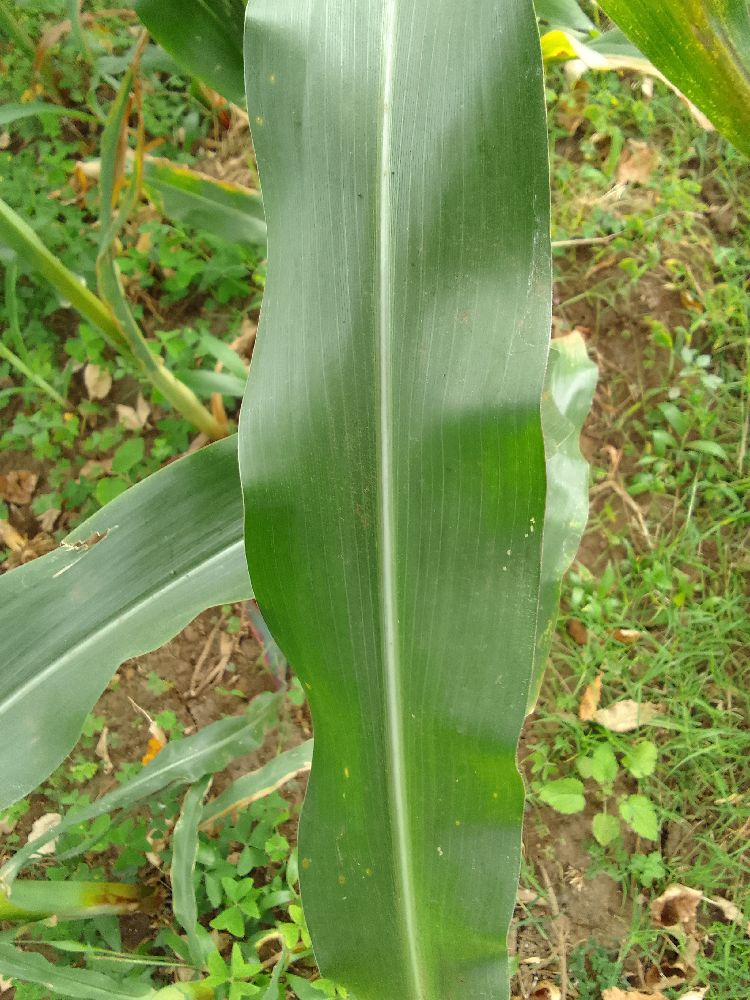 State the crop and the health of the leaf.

maize, healthy
